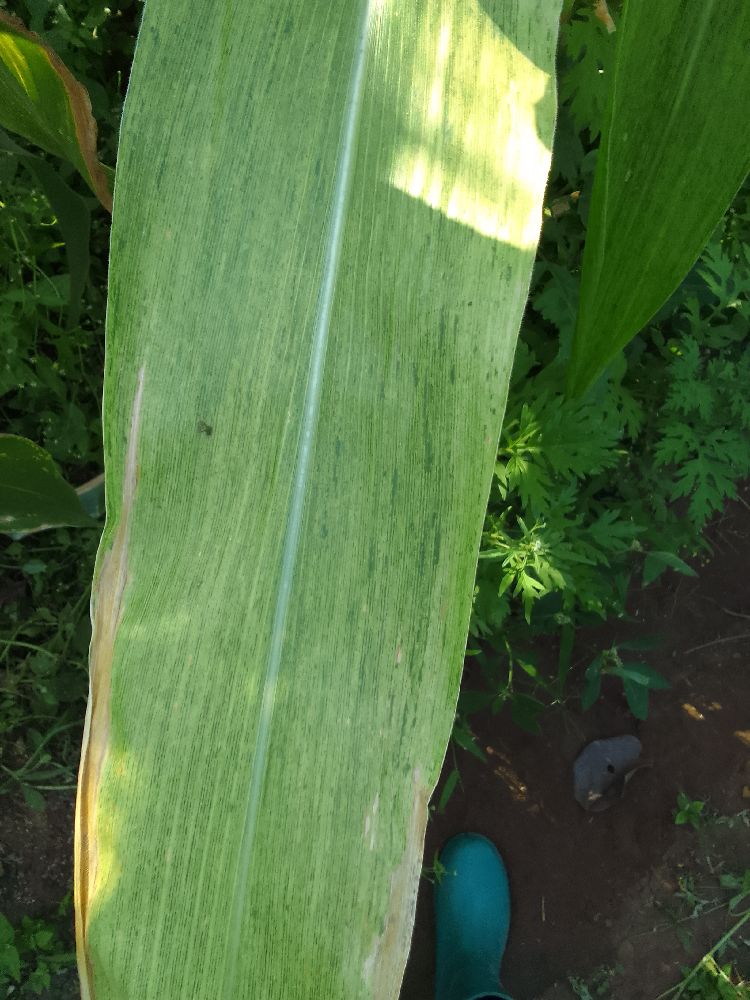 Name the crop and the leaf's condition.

maize, maize lethal necrosis
